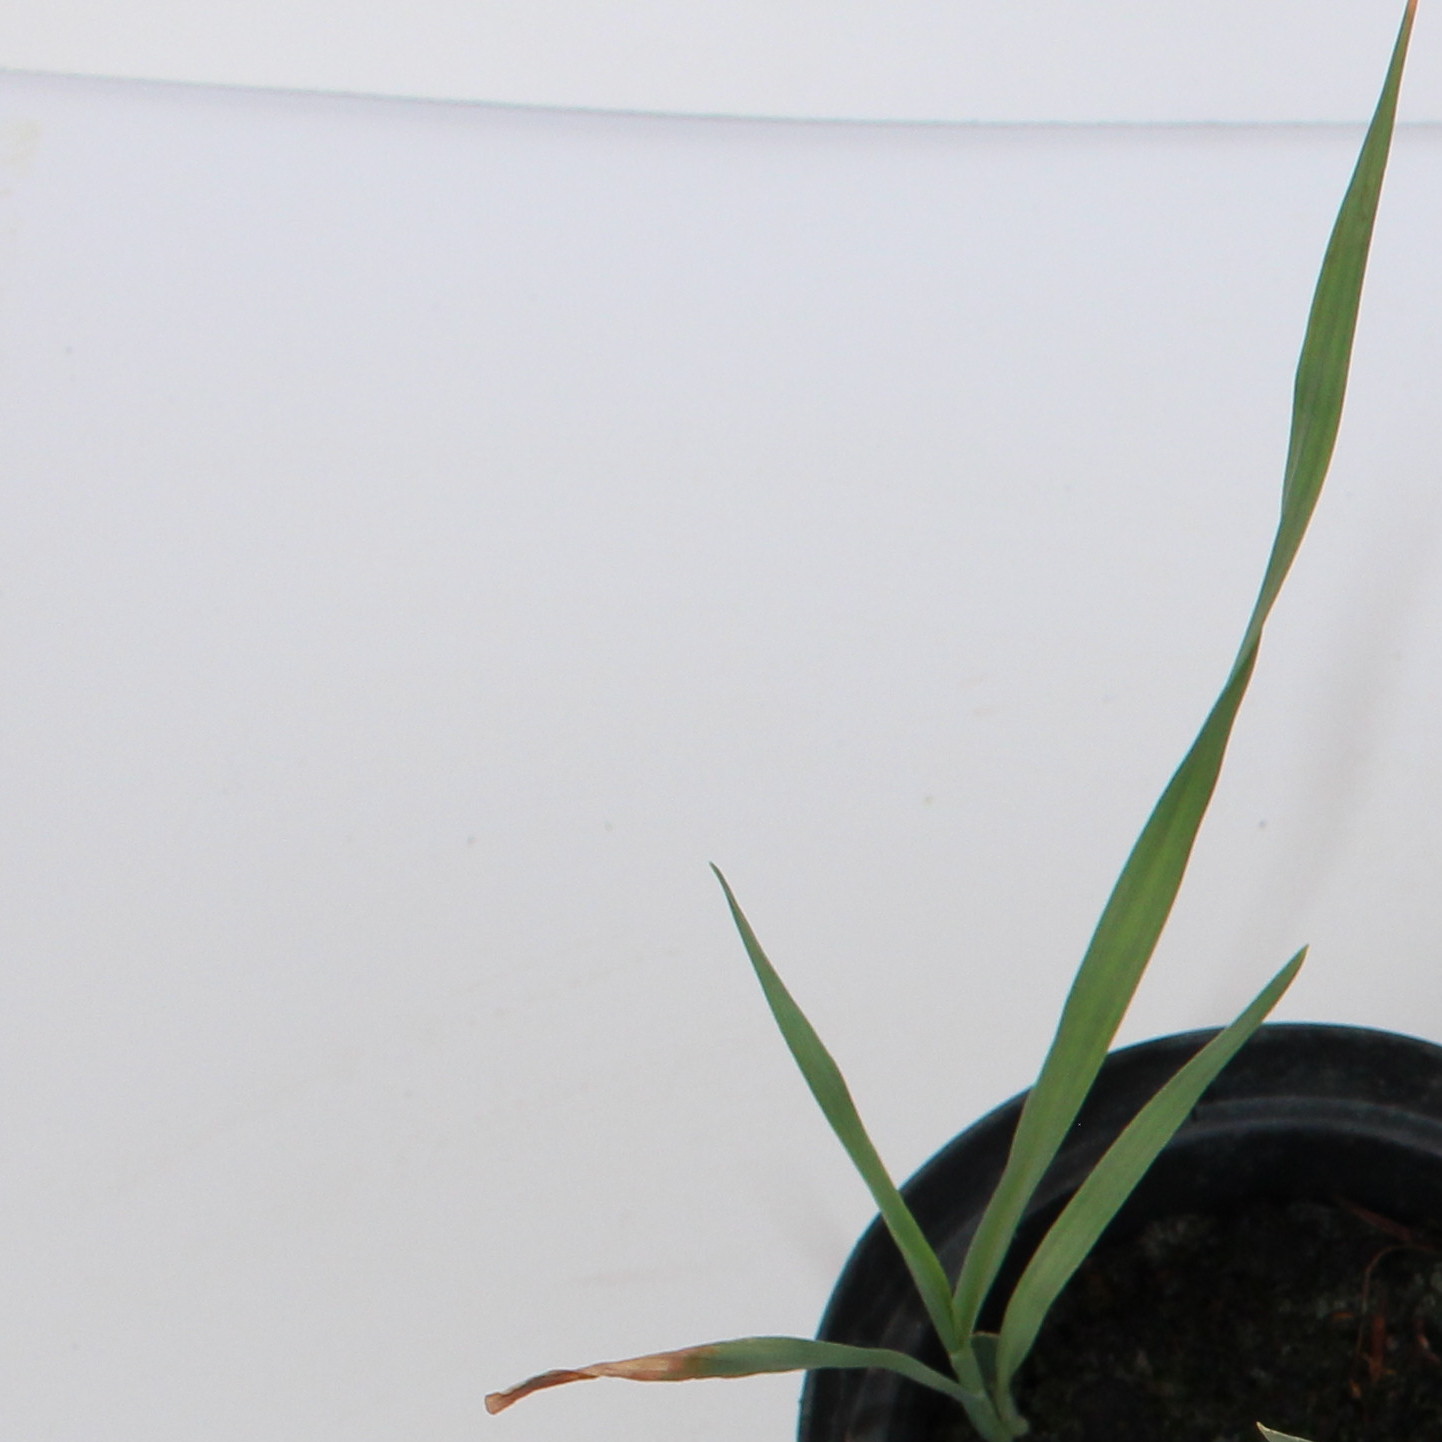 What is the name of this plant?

Avena sterilis
